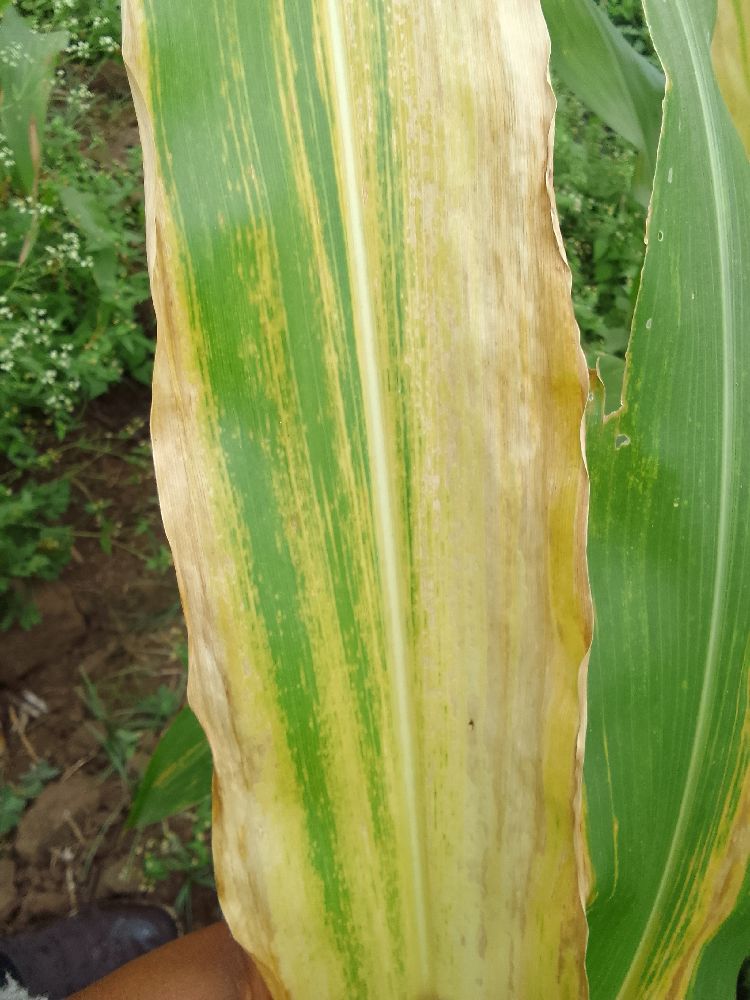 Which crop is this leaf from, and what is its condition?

maize, maize lethal necrosis
